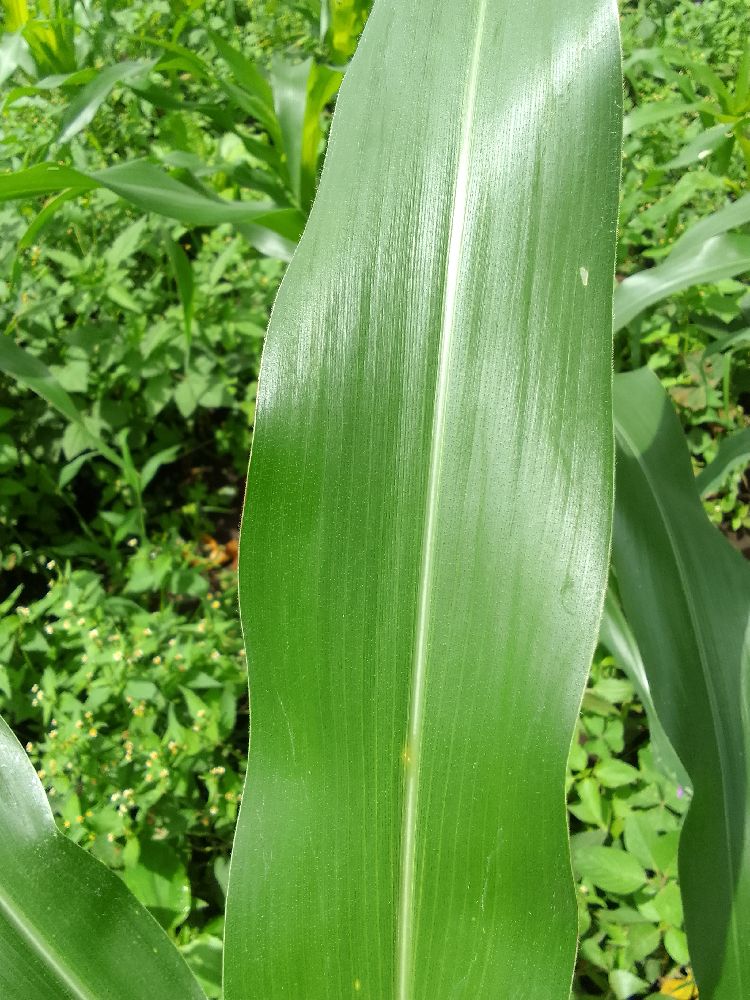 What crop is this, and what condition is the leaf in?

maize, healthy
